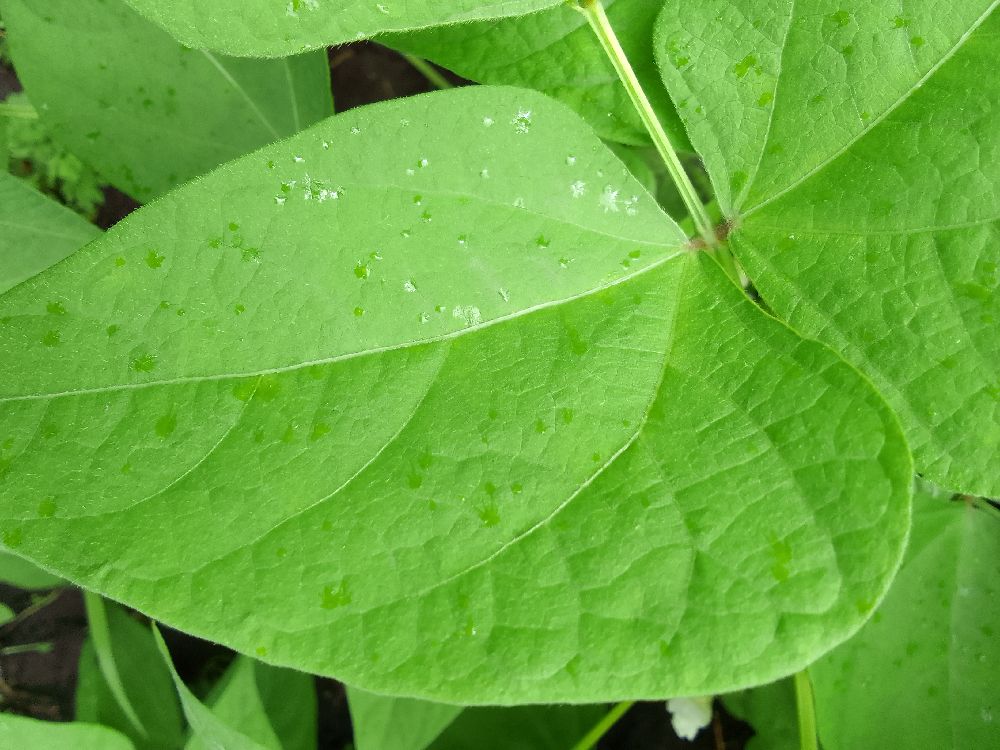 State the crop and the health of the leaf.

common bean, healthy
